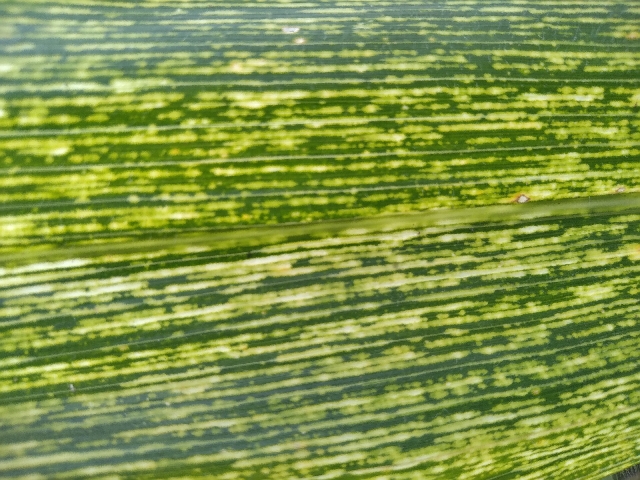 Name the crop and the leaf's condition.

maize, maize streak virus
